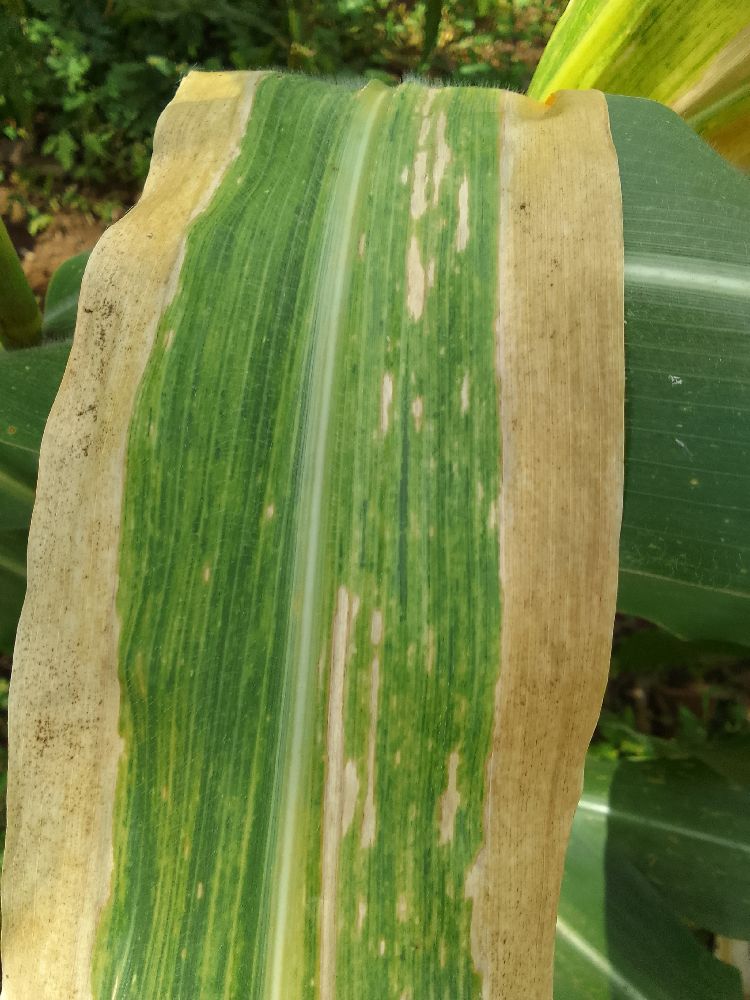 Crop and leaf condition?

maize, maize lethal necrosis
